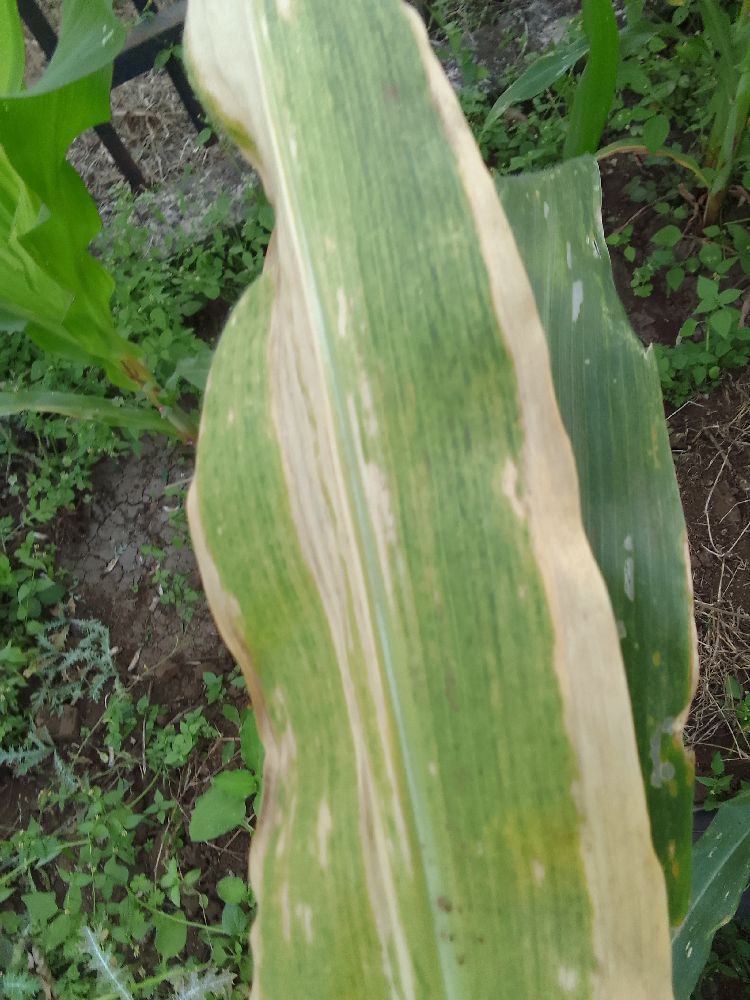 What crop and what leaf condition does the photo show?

maize, maize lethal necrosis
